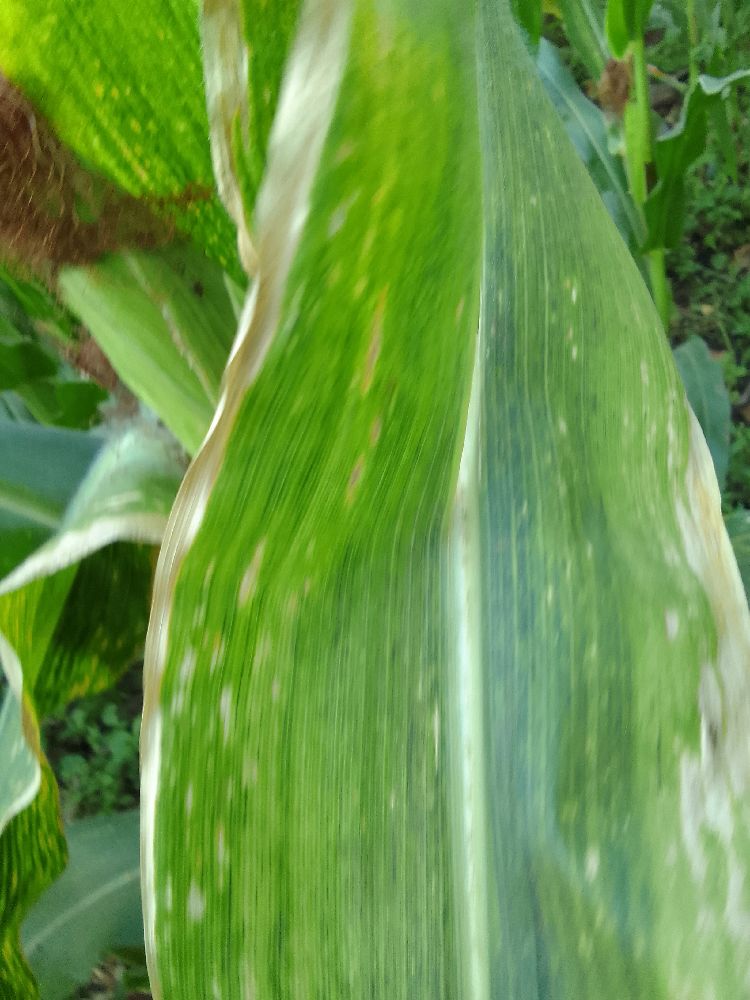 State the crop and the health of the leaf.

maize, maize lethal necrosis
